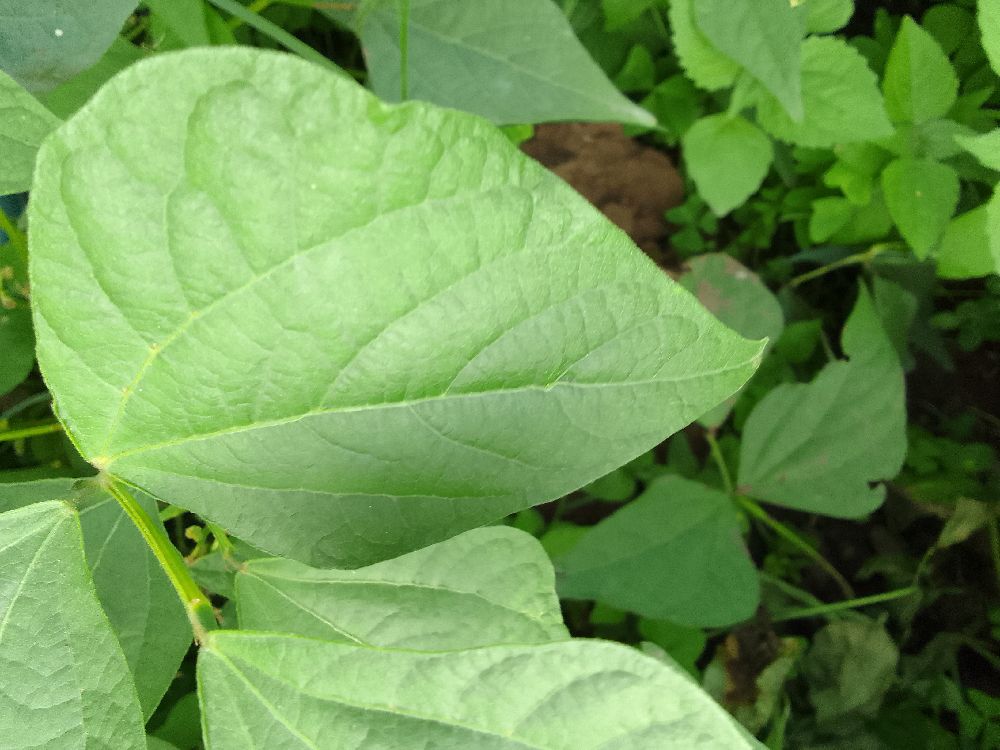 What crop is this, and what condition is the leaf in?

common bean, healthy
